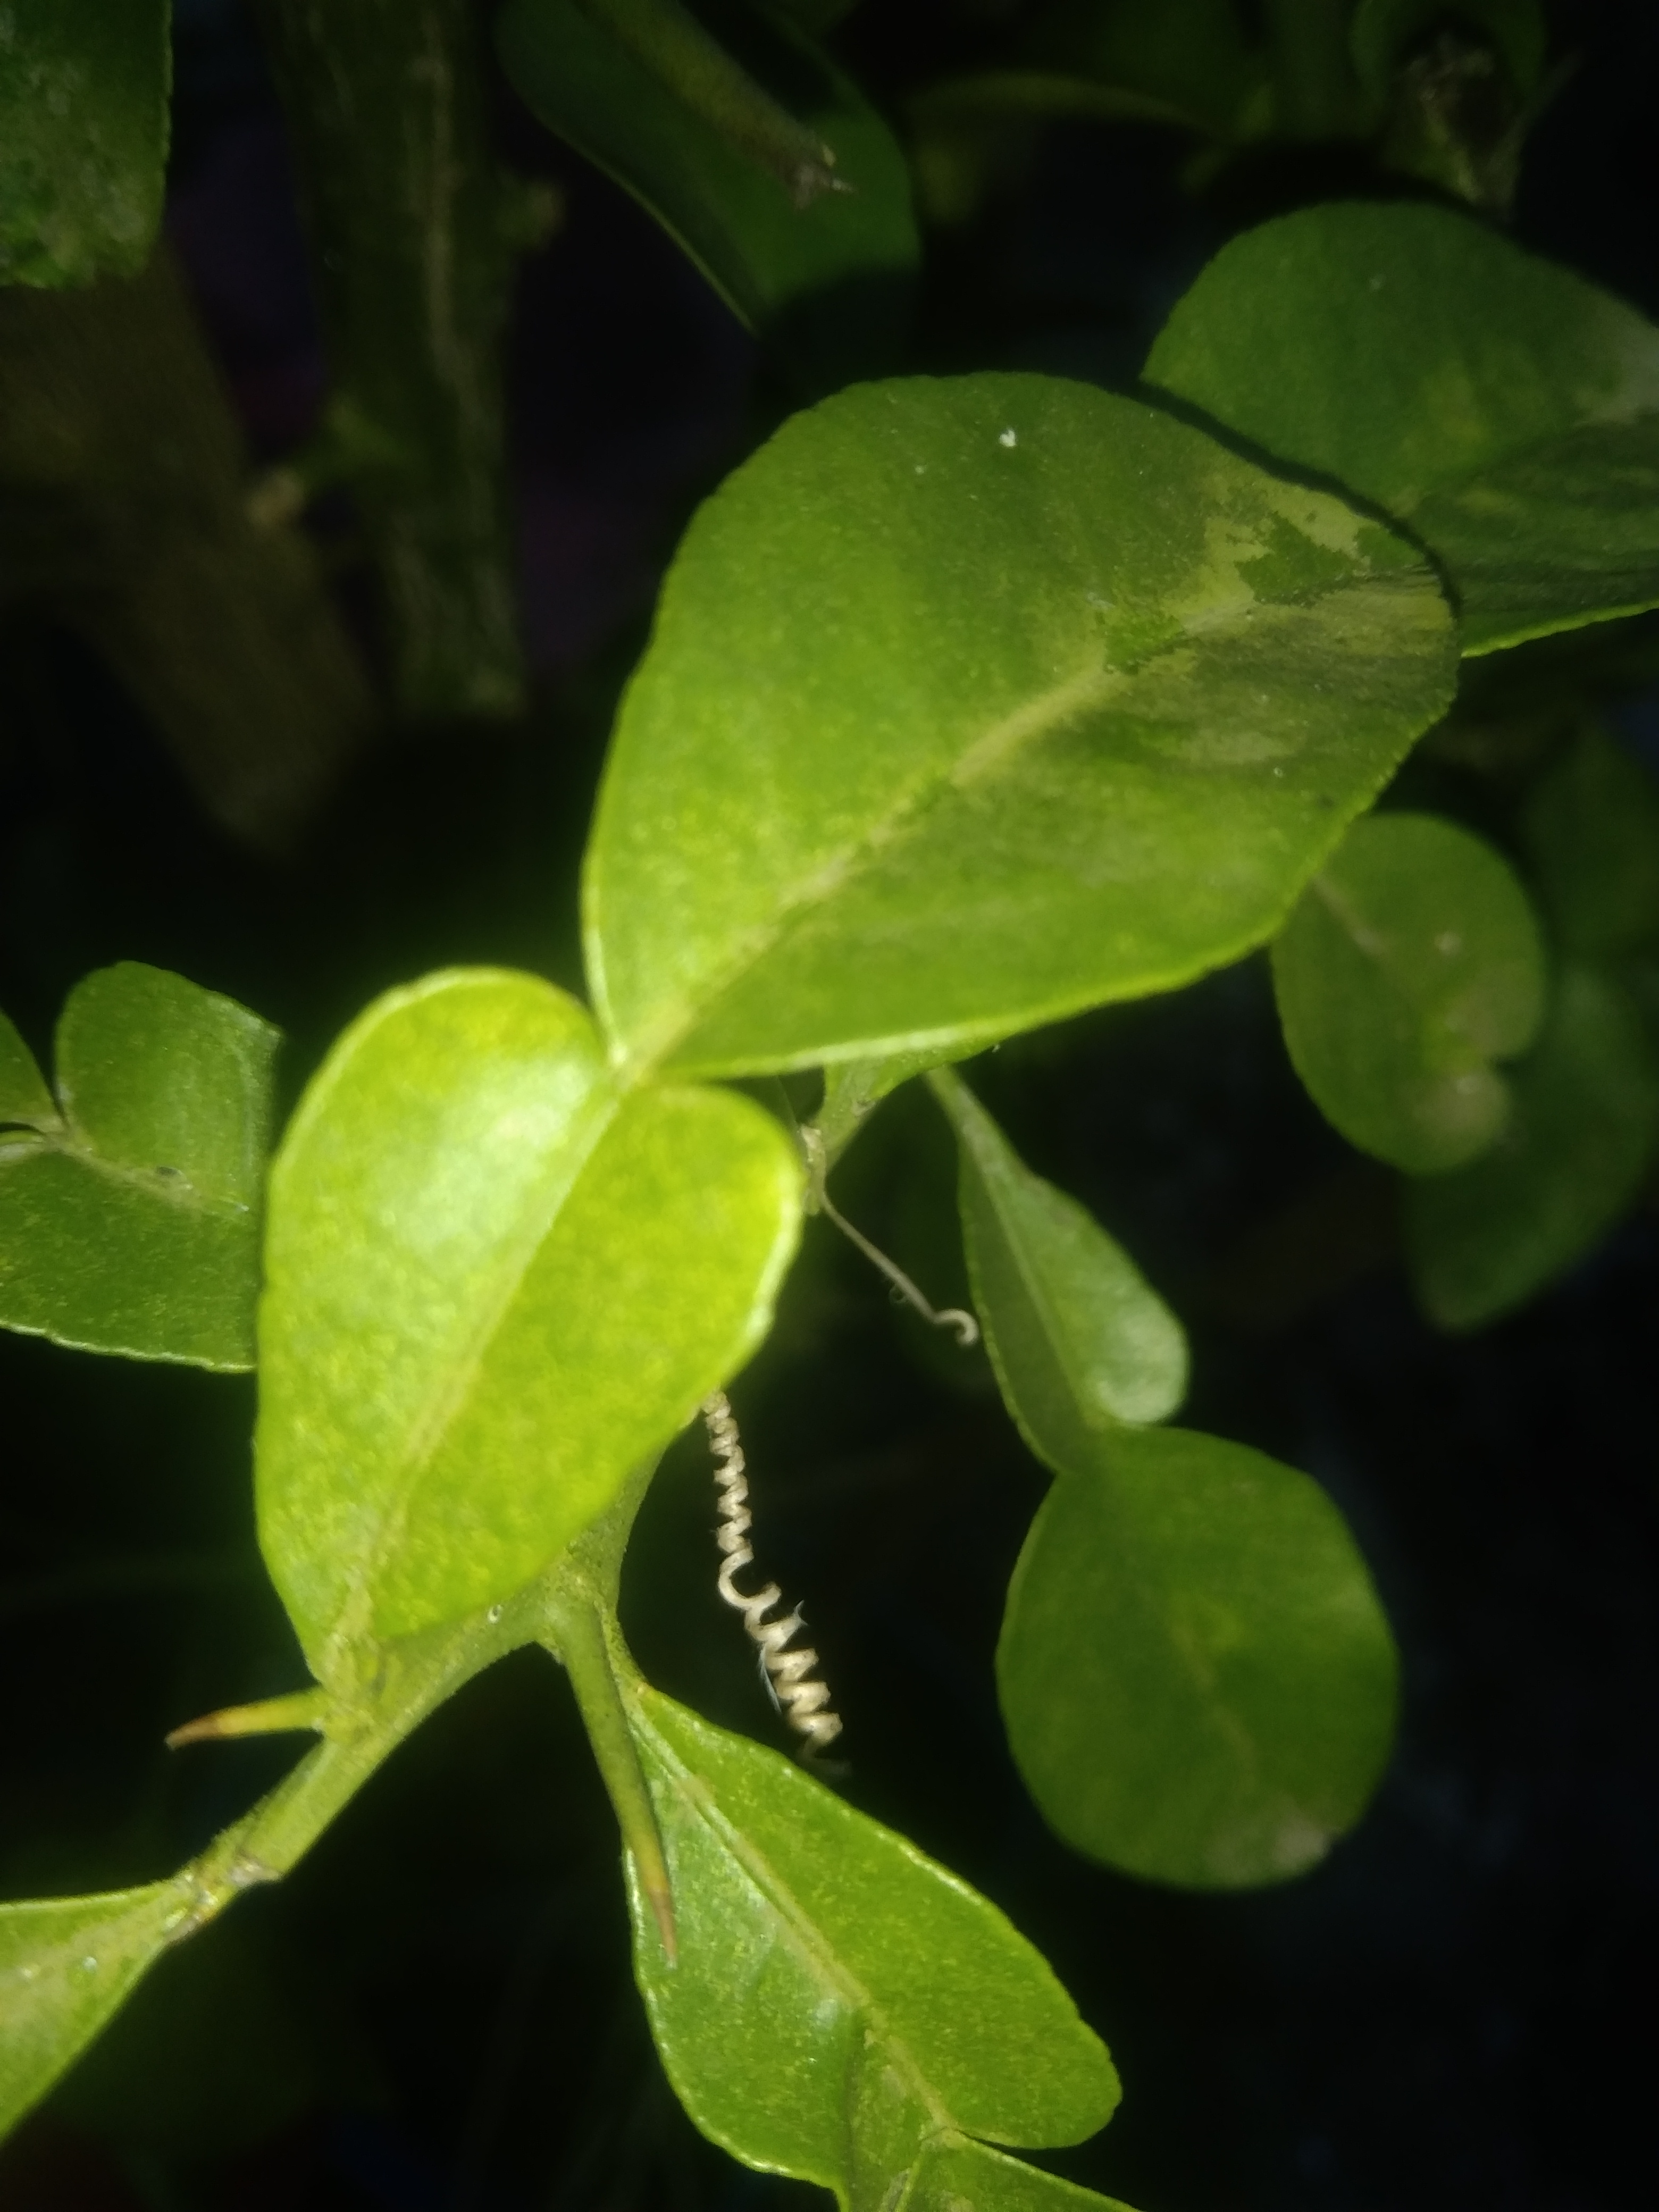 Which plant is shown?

lemon
